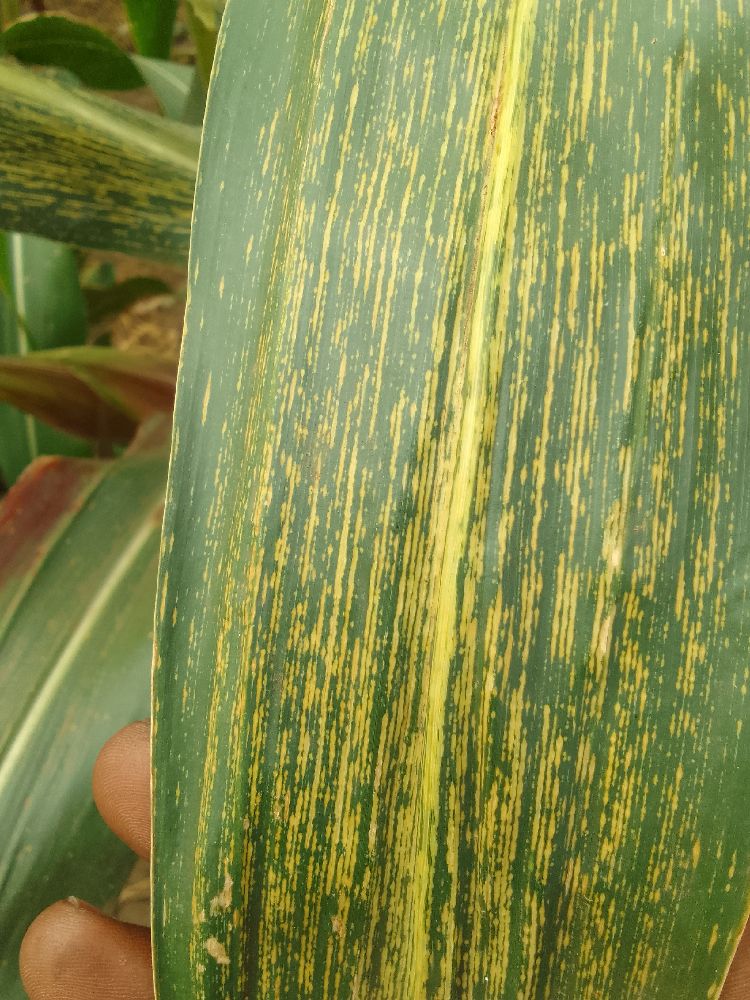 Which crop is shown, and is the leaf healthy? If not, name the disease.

maize, maize streak virus
